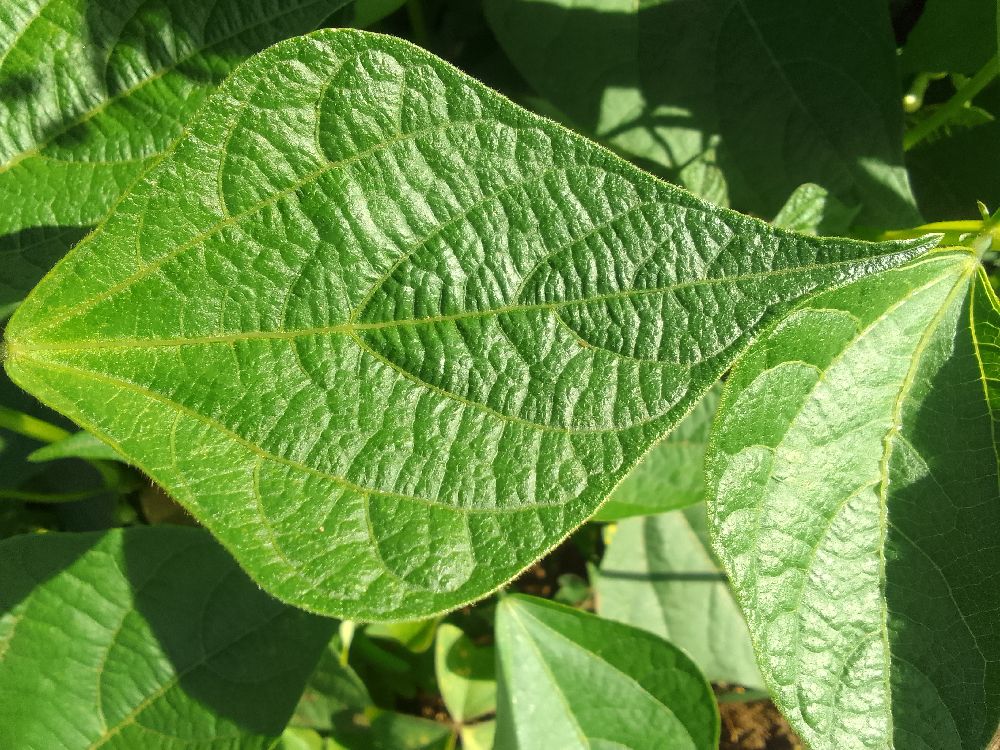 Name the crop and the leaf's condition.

common bean, healthy
